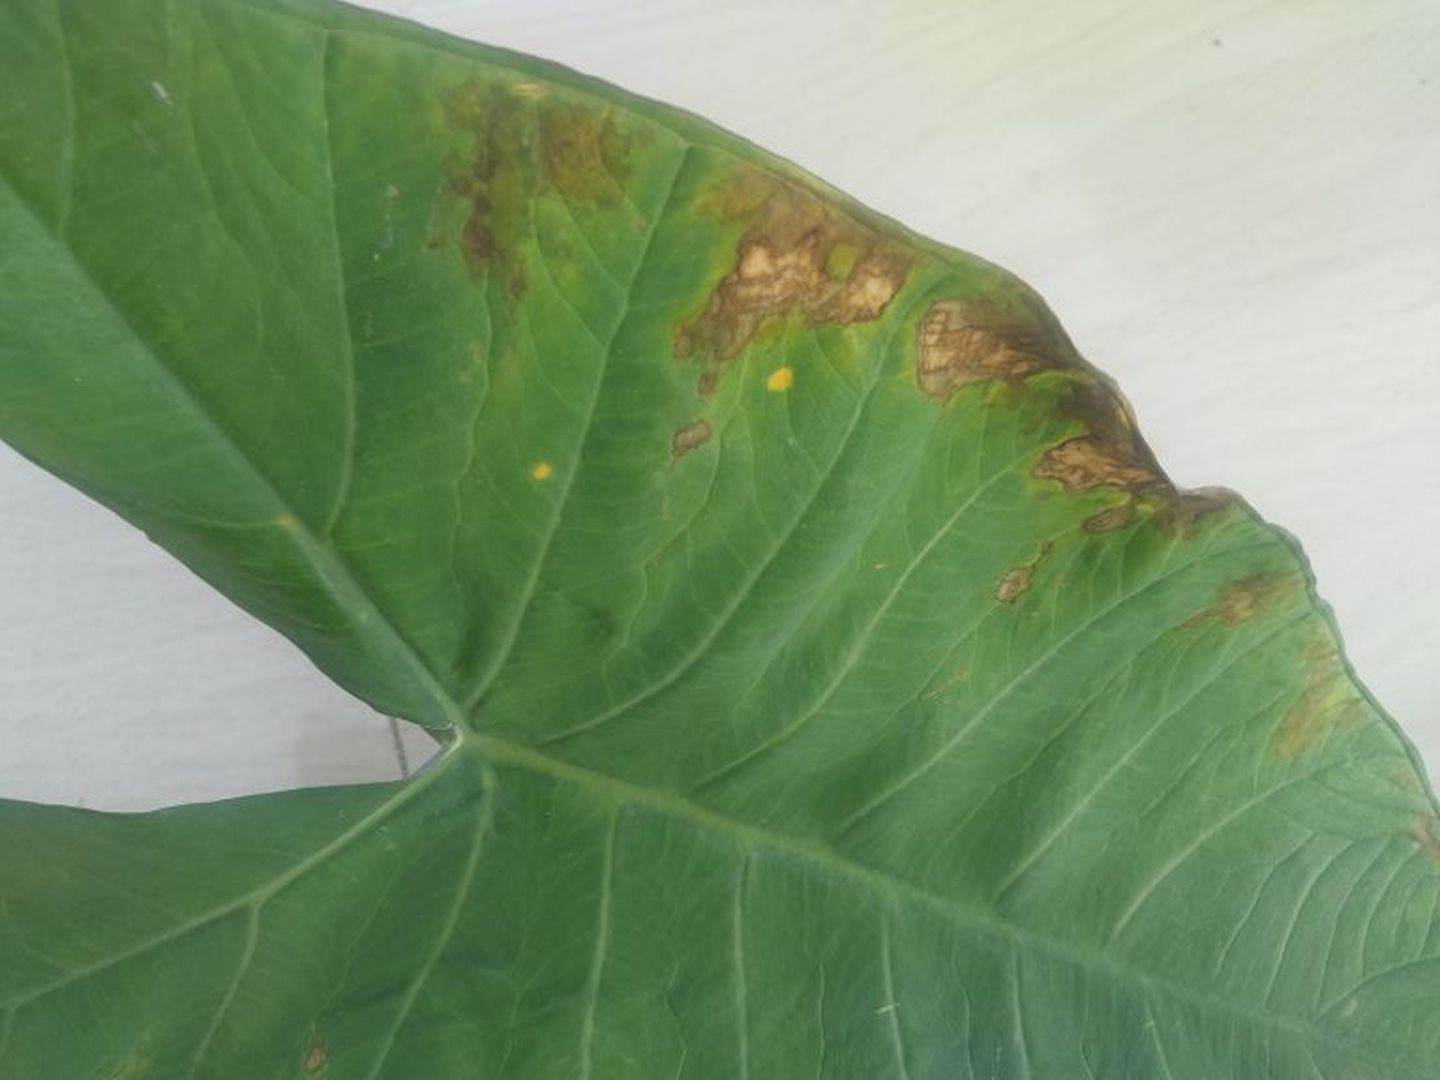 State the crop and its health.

taro, leaf blight
